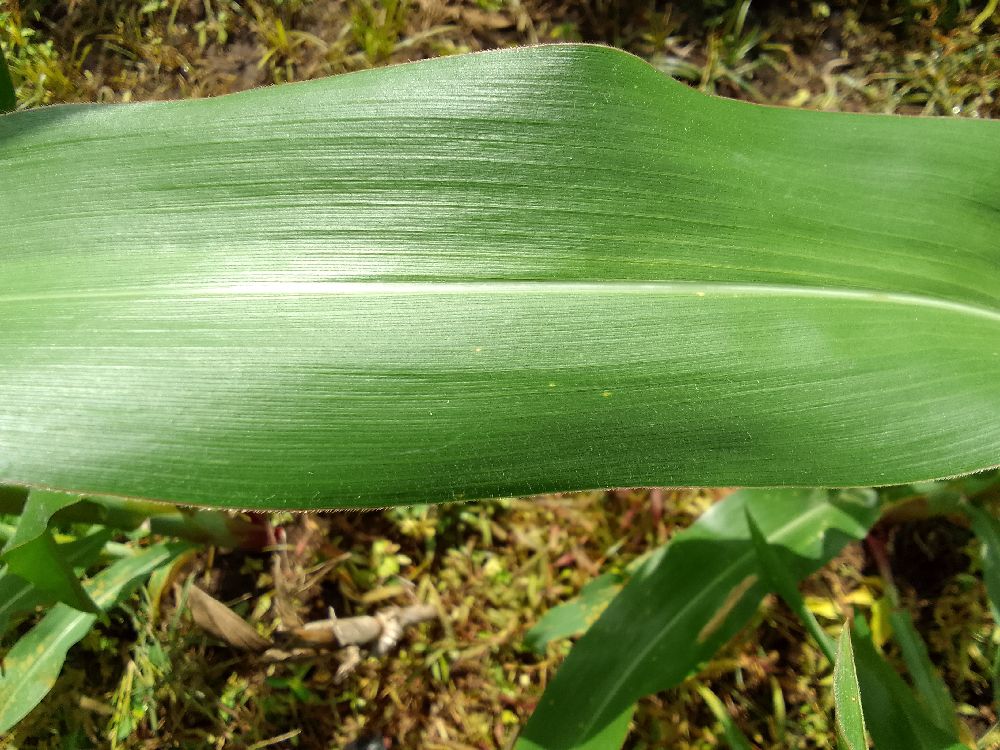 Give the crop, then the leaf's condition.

maize, healthy
